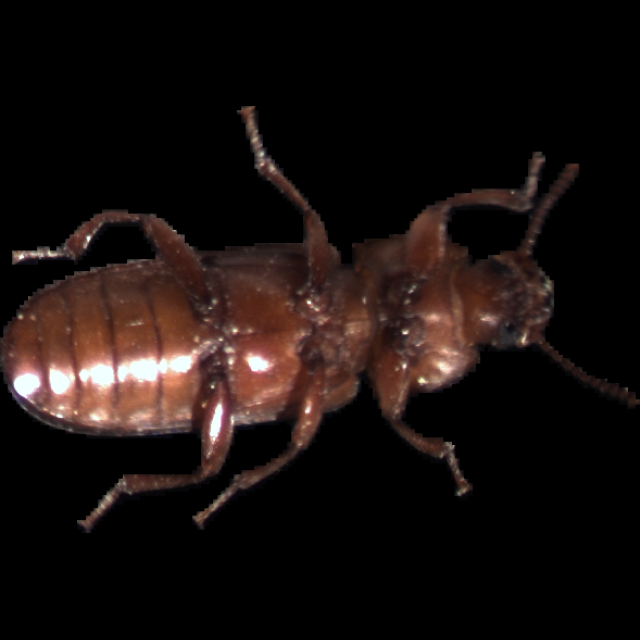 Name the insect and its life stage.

mealworm beetle
